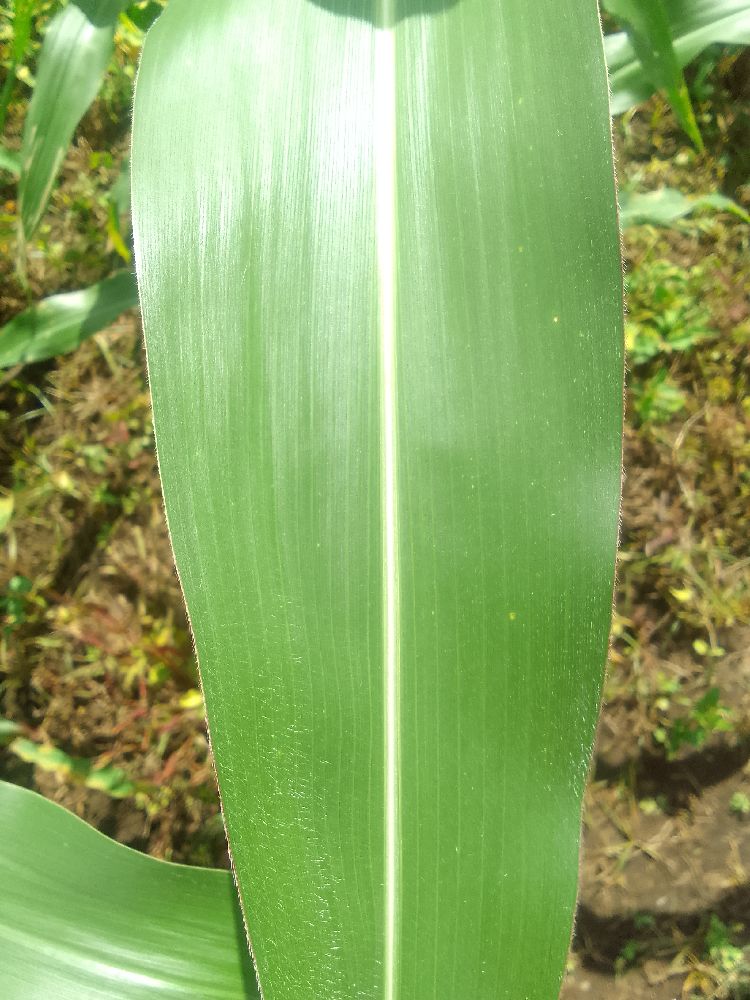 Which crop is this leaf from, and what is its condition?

maize, healthy
